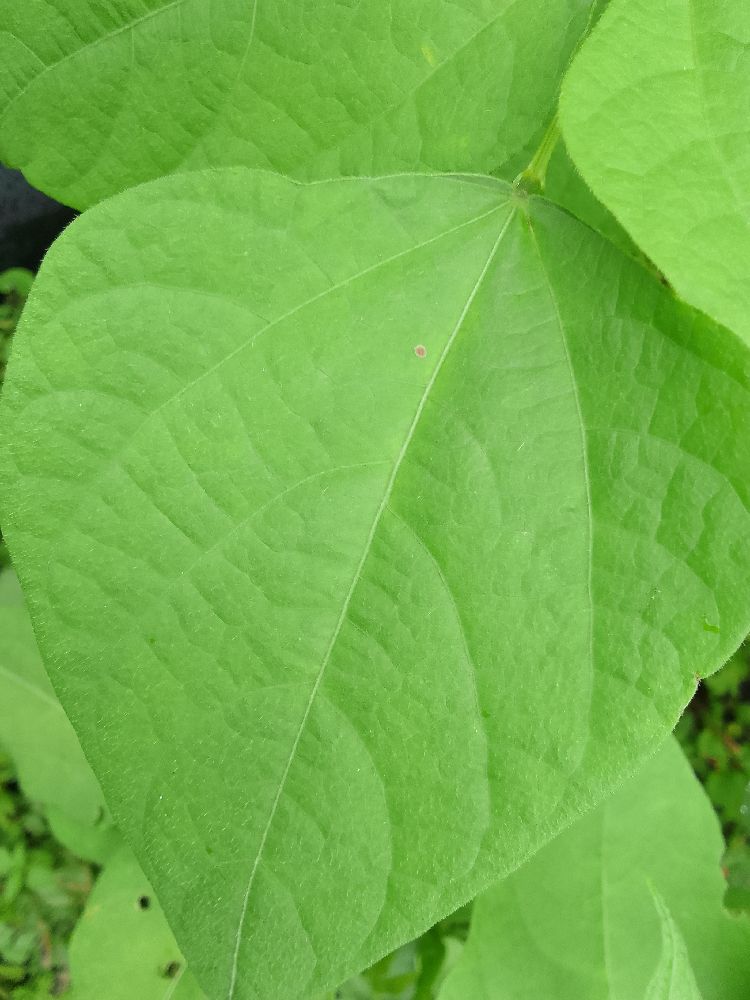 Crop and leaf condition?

maize, healthy
